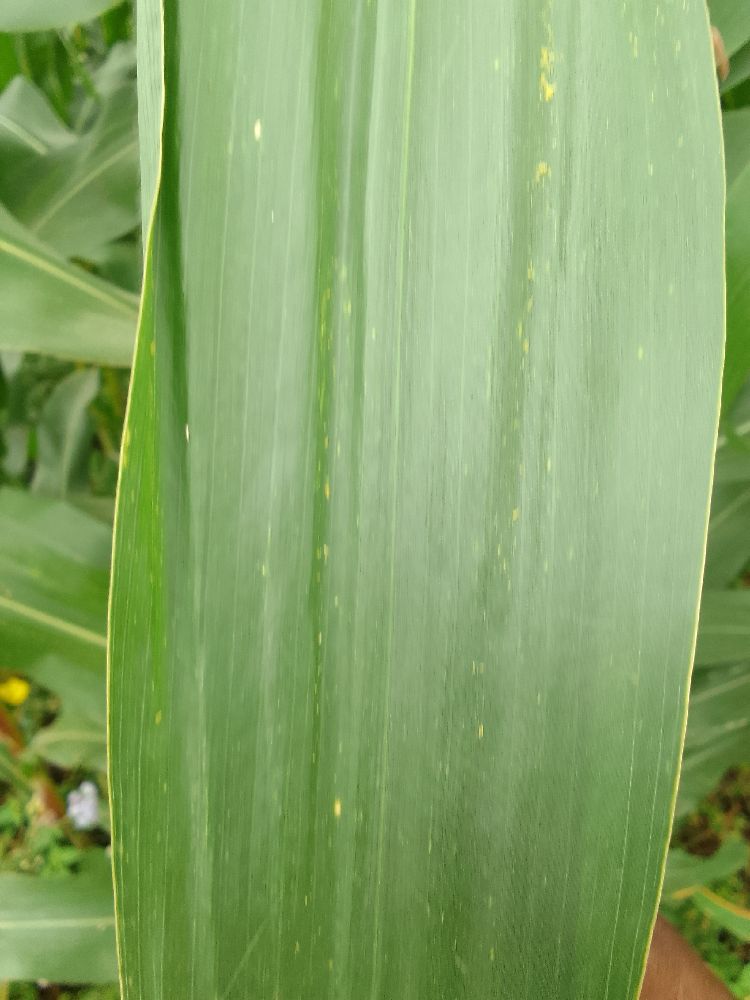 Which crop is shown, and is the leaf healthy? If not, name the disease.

maize, healthy
